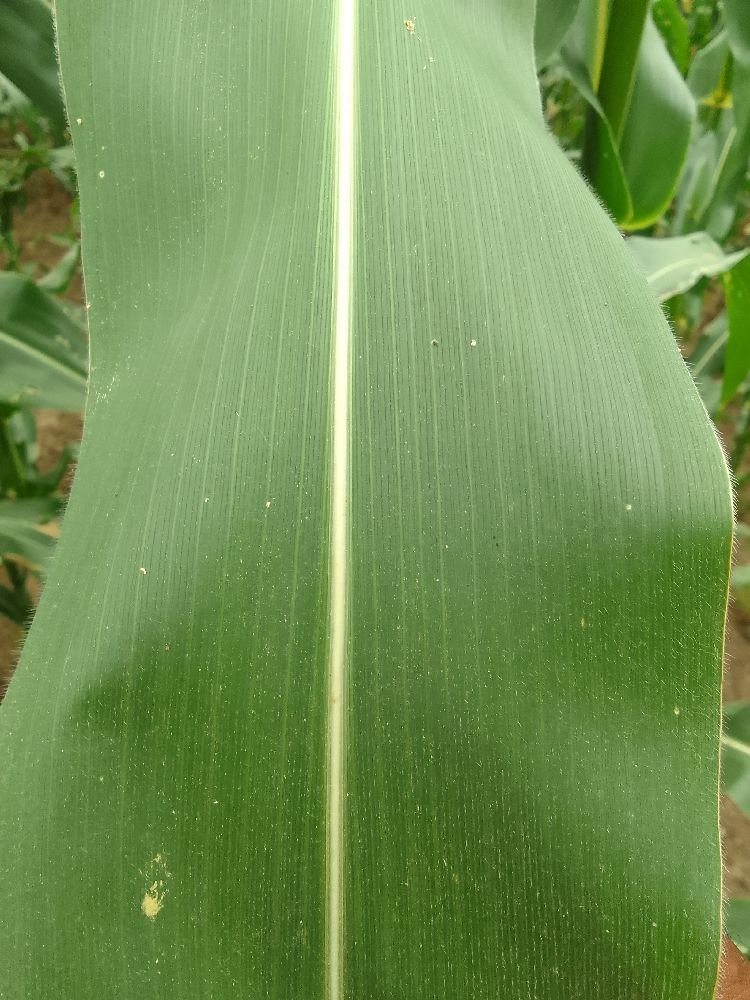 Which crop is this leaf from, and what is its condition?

maize, healthy
